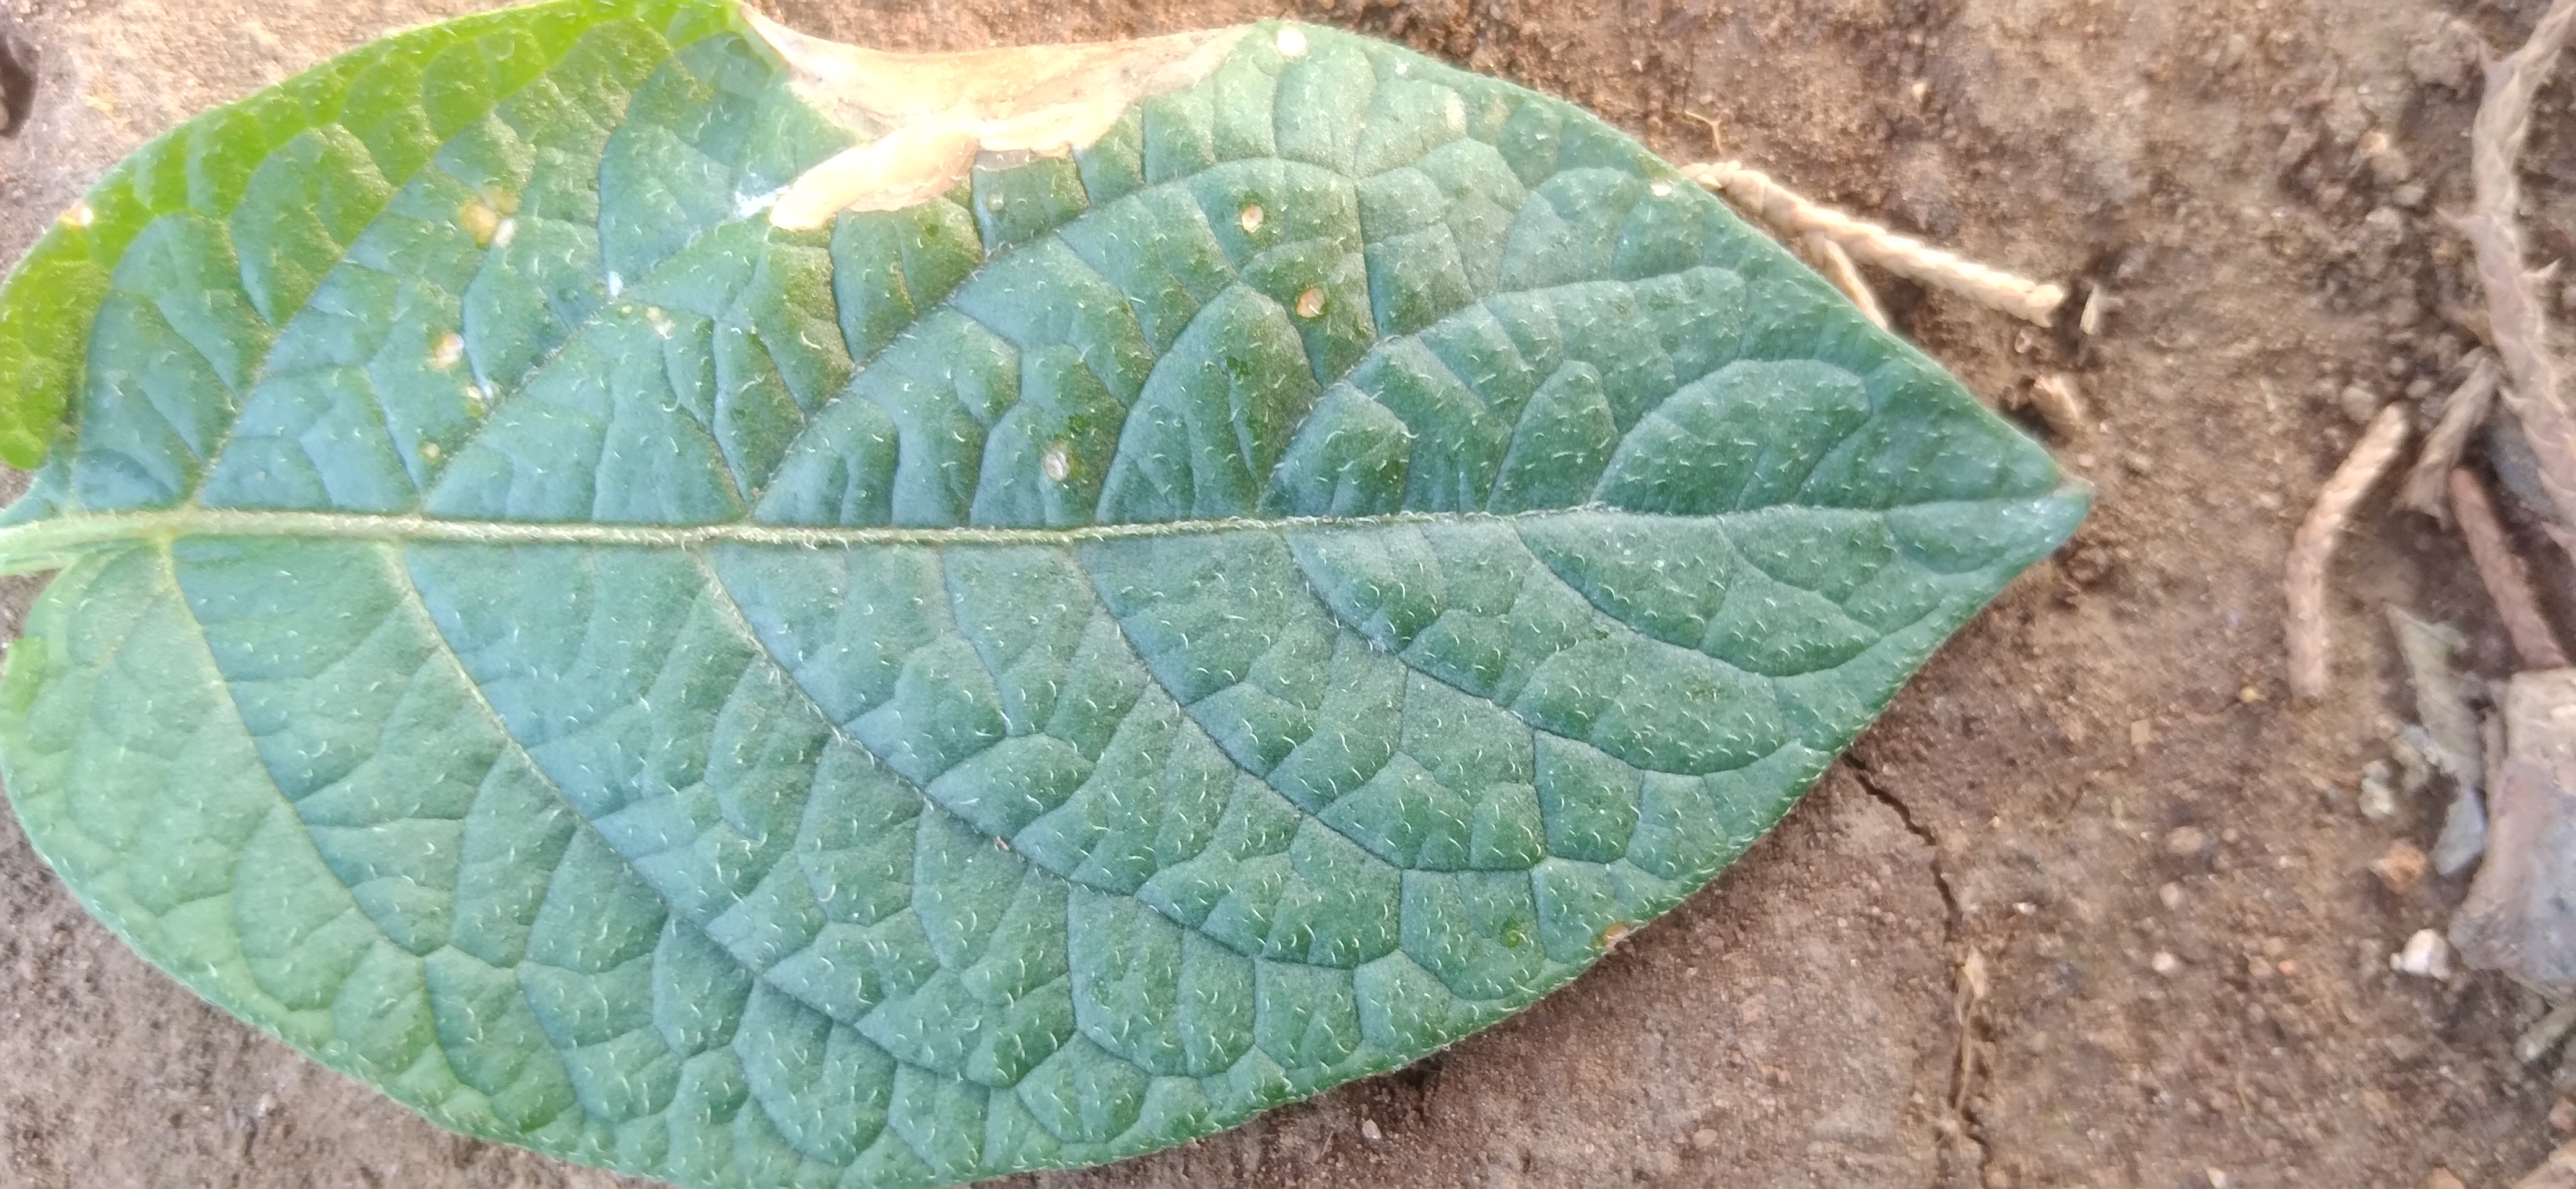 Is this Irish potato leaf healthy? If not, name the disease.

early blight
